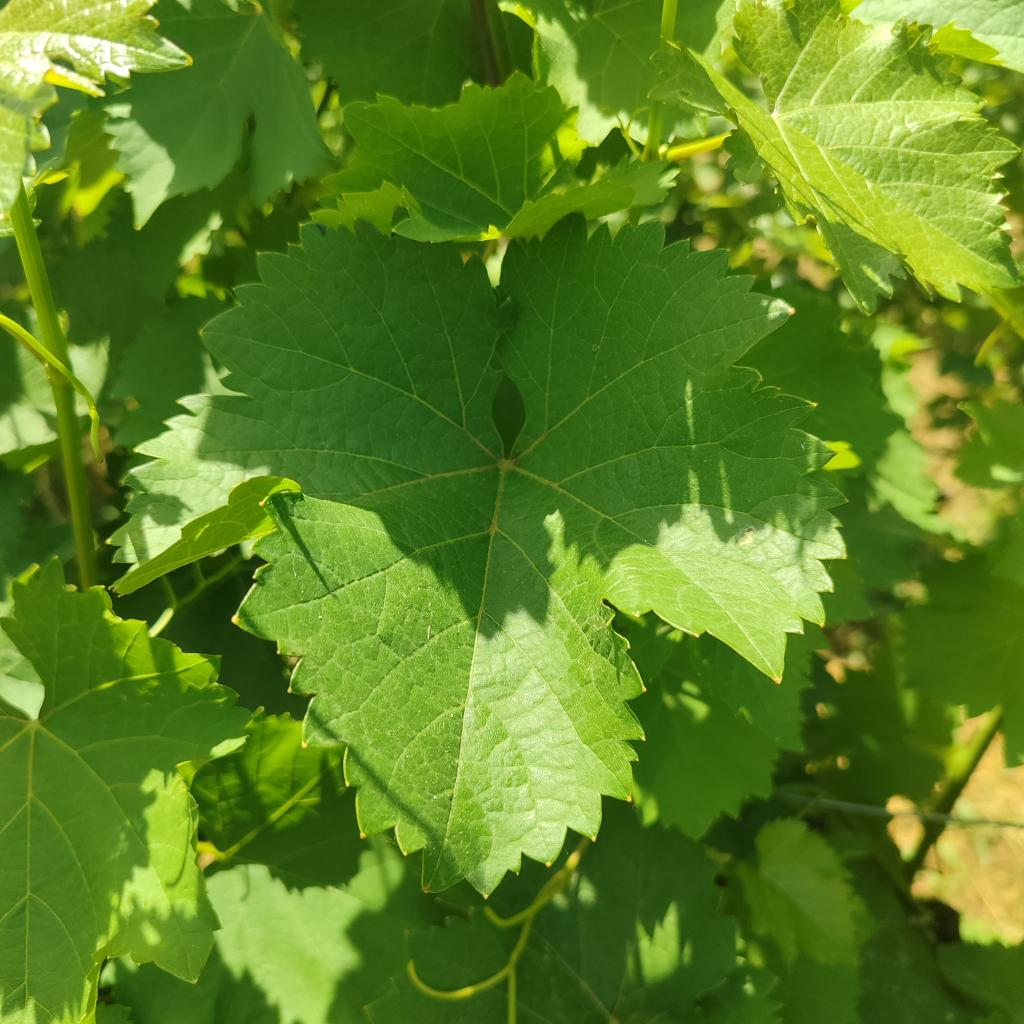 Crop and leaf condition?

grapevine, healthy
